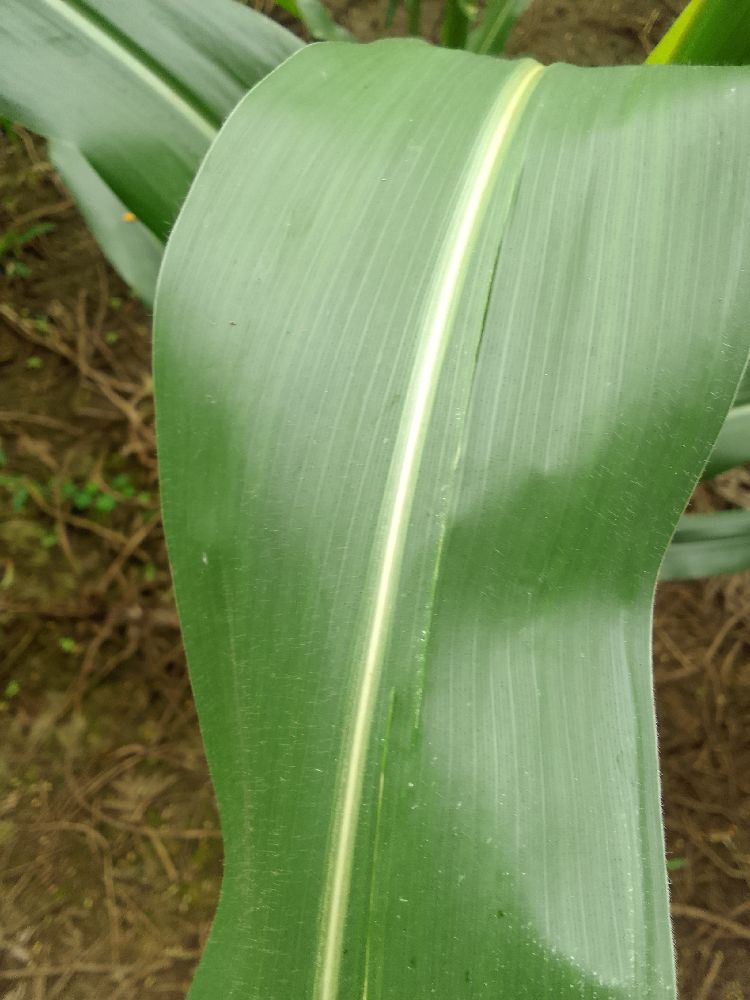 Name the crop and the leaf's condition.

maize, healthy
